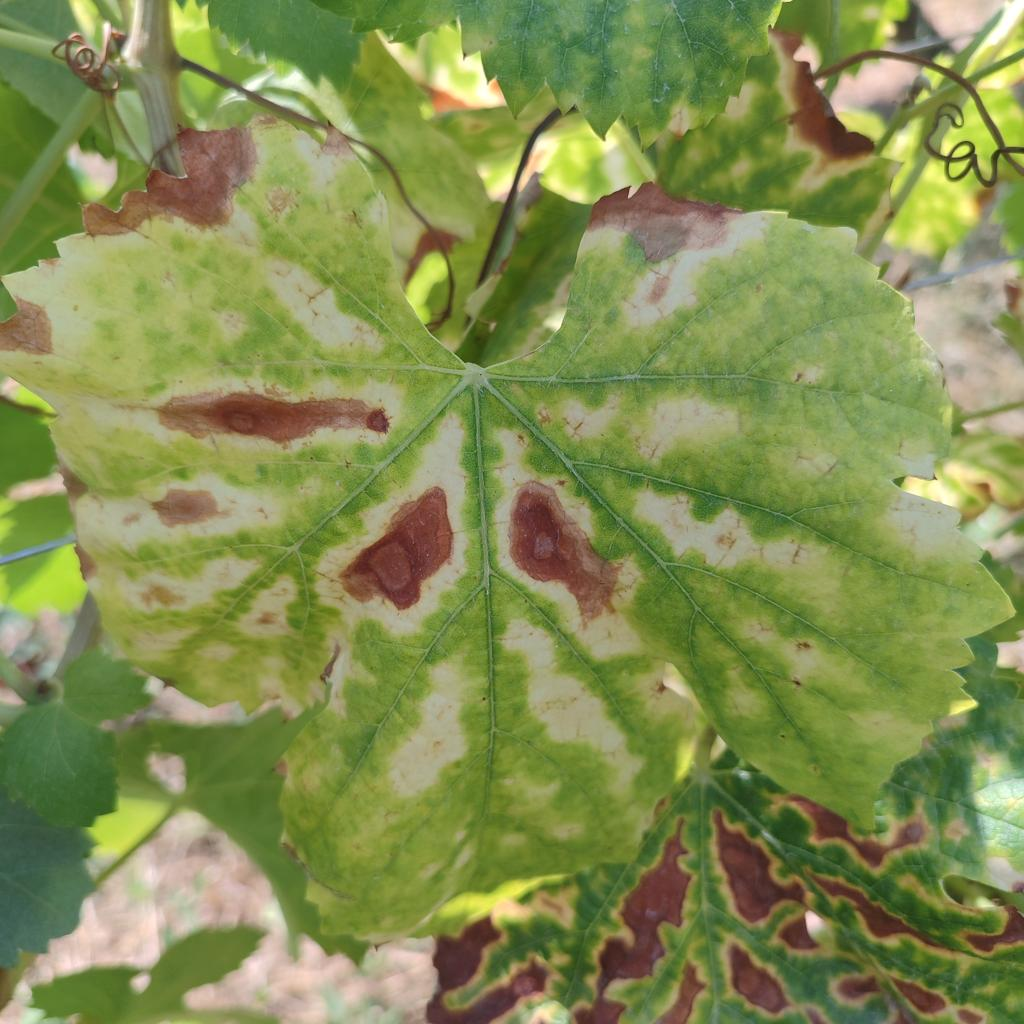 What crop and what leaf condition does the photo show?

grapevine, esca complex
